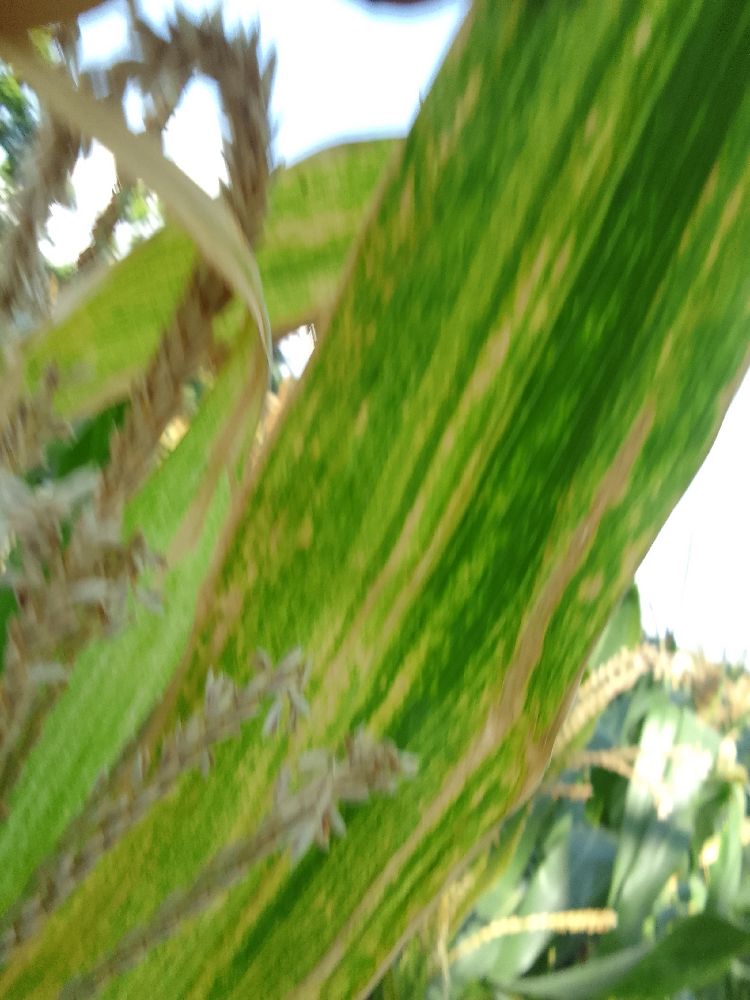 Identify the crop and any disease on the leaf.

maize, maize lethal necrosis
